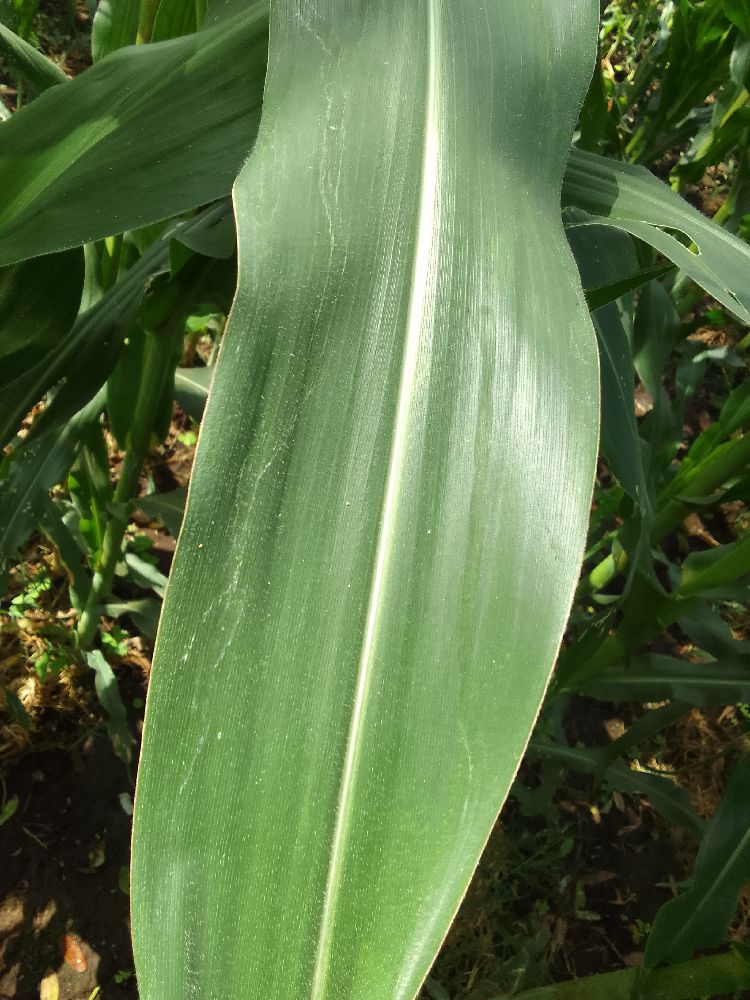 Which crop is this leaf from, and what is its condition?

maize, healthy
